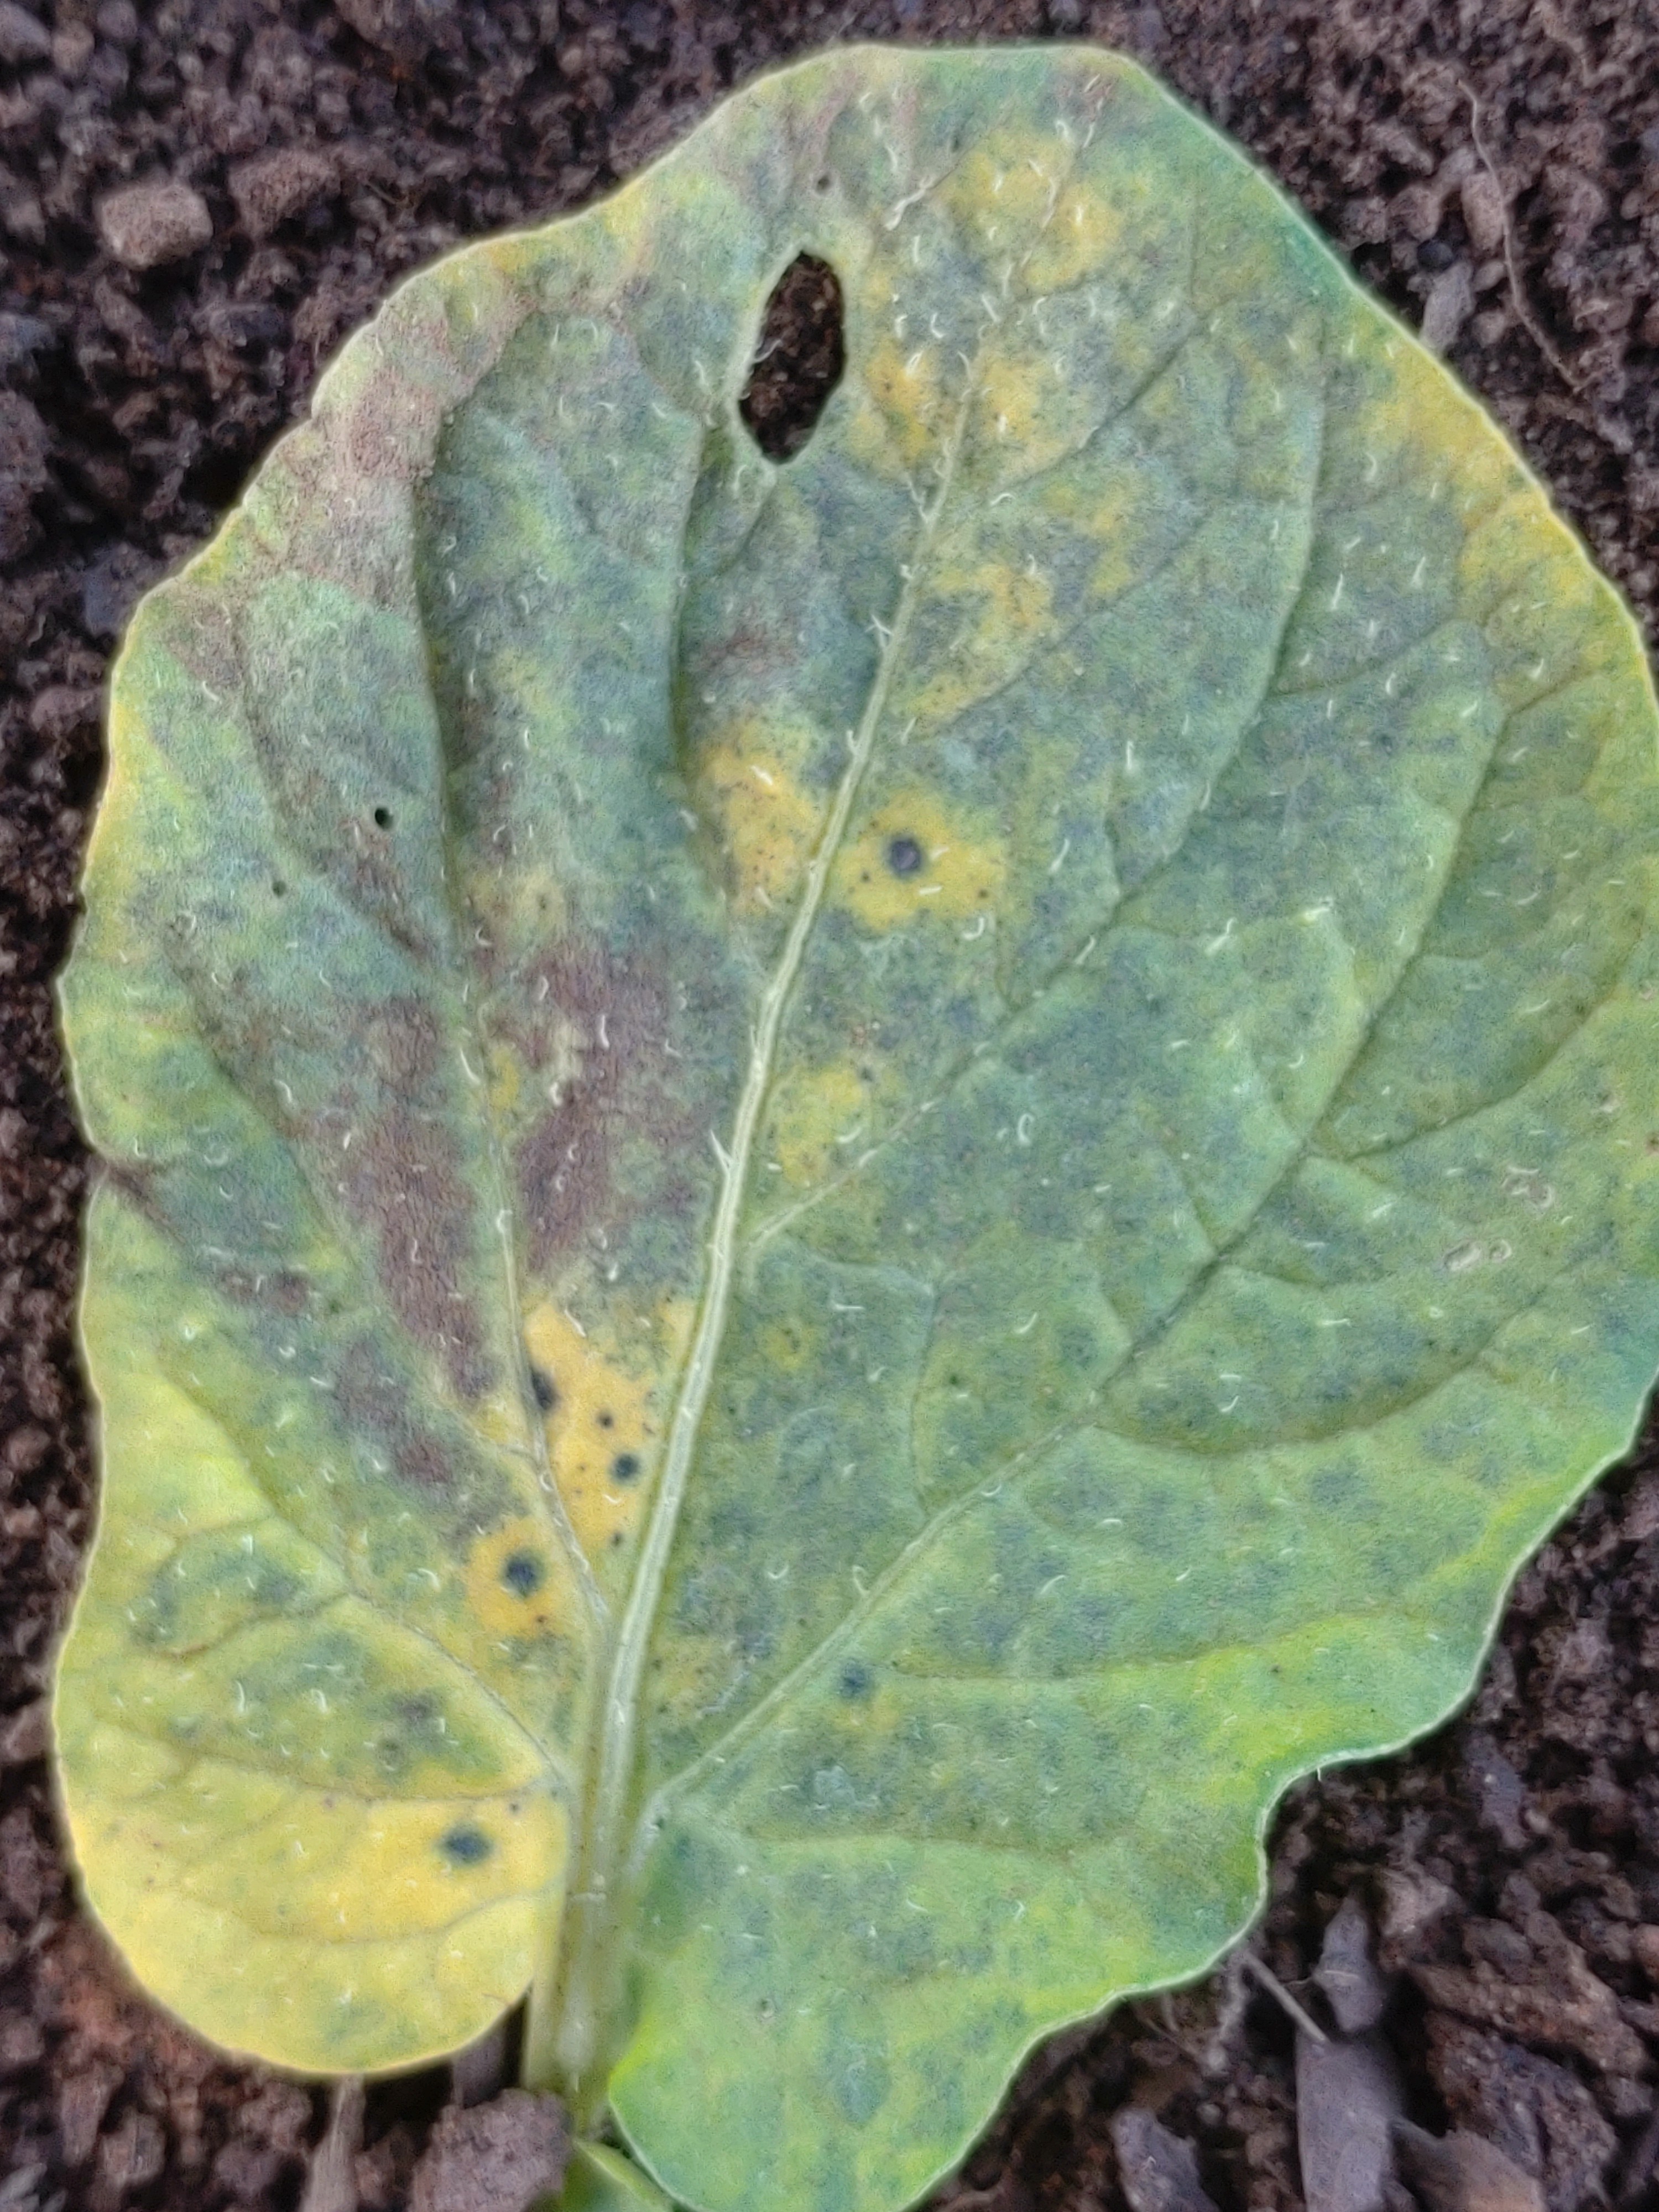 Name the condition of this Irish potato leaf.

late blight
